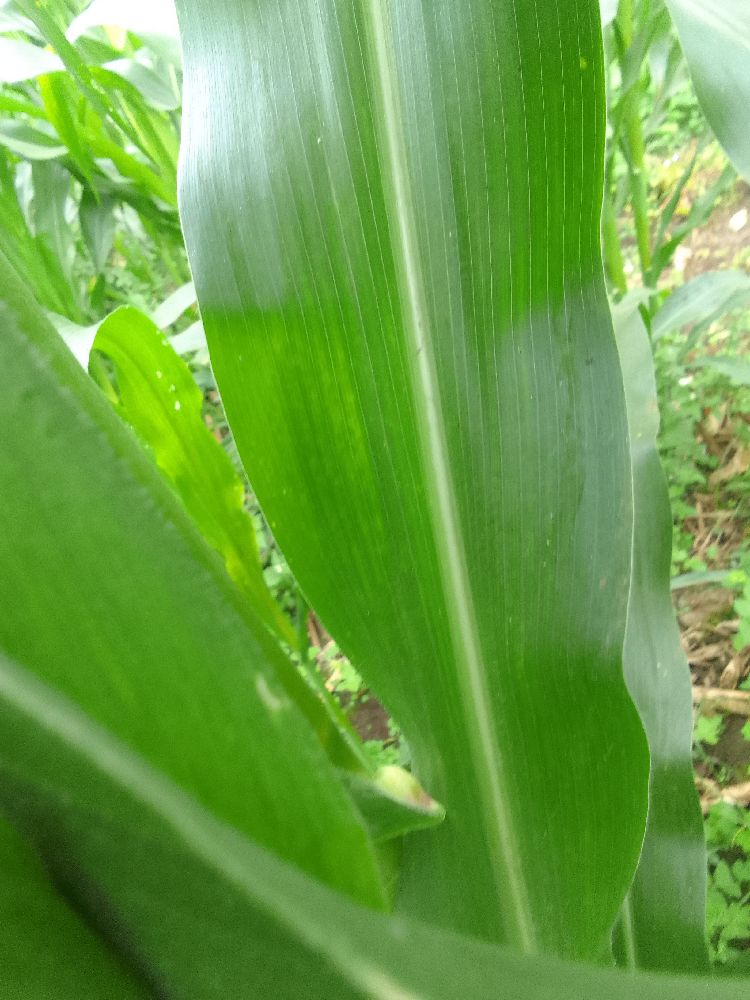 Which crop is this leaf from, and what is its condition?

maize, healthy
